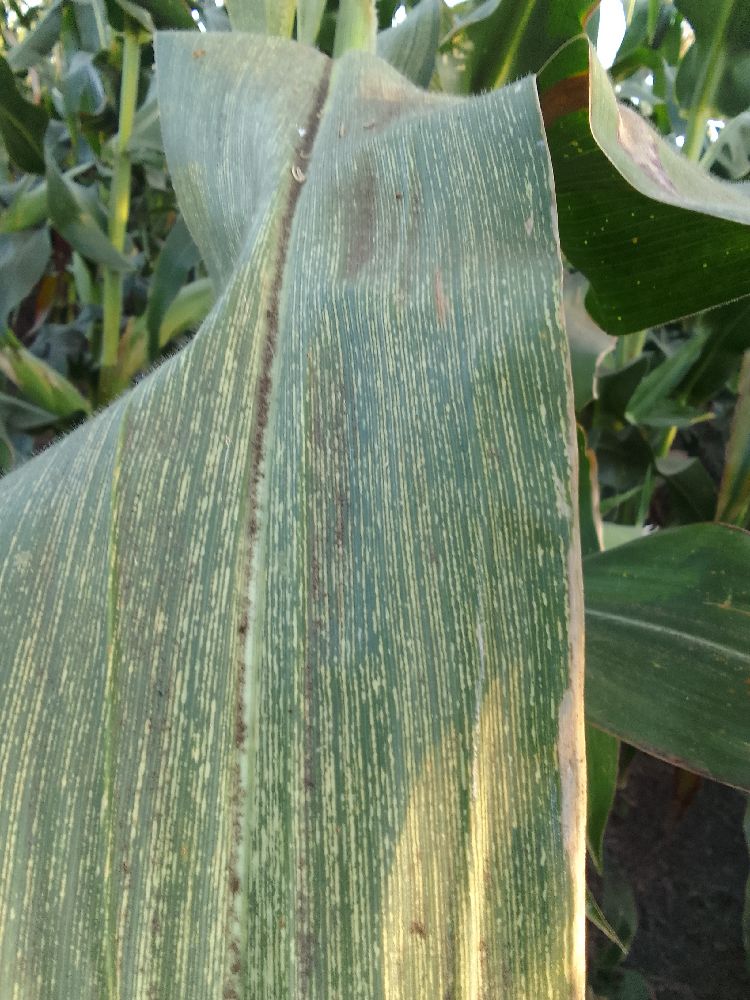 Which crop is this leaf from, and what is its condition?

maize, maize streak virus
